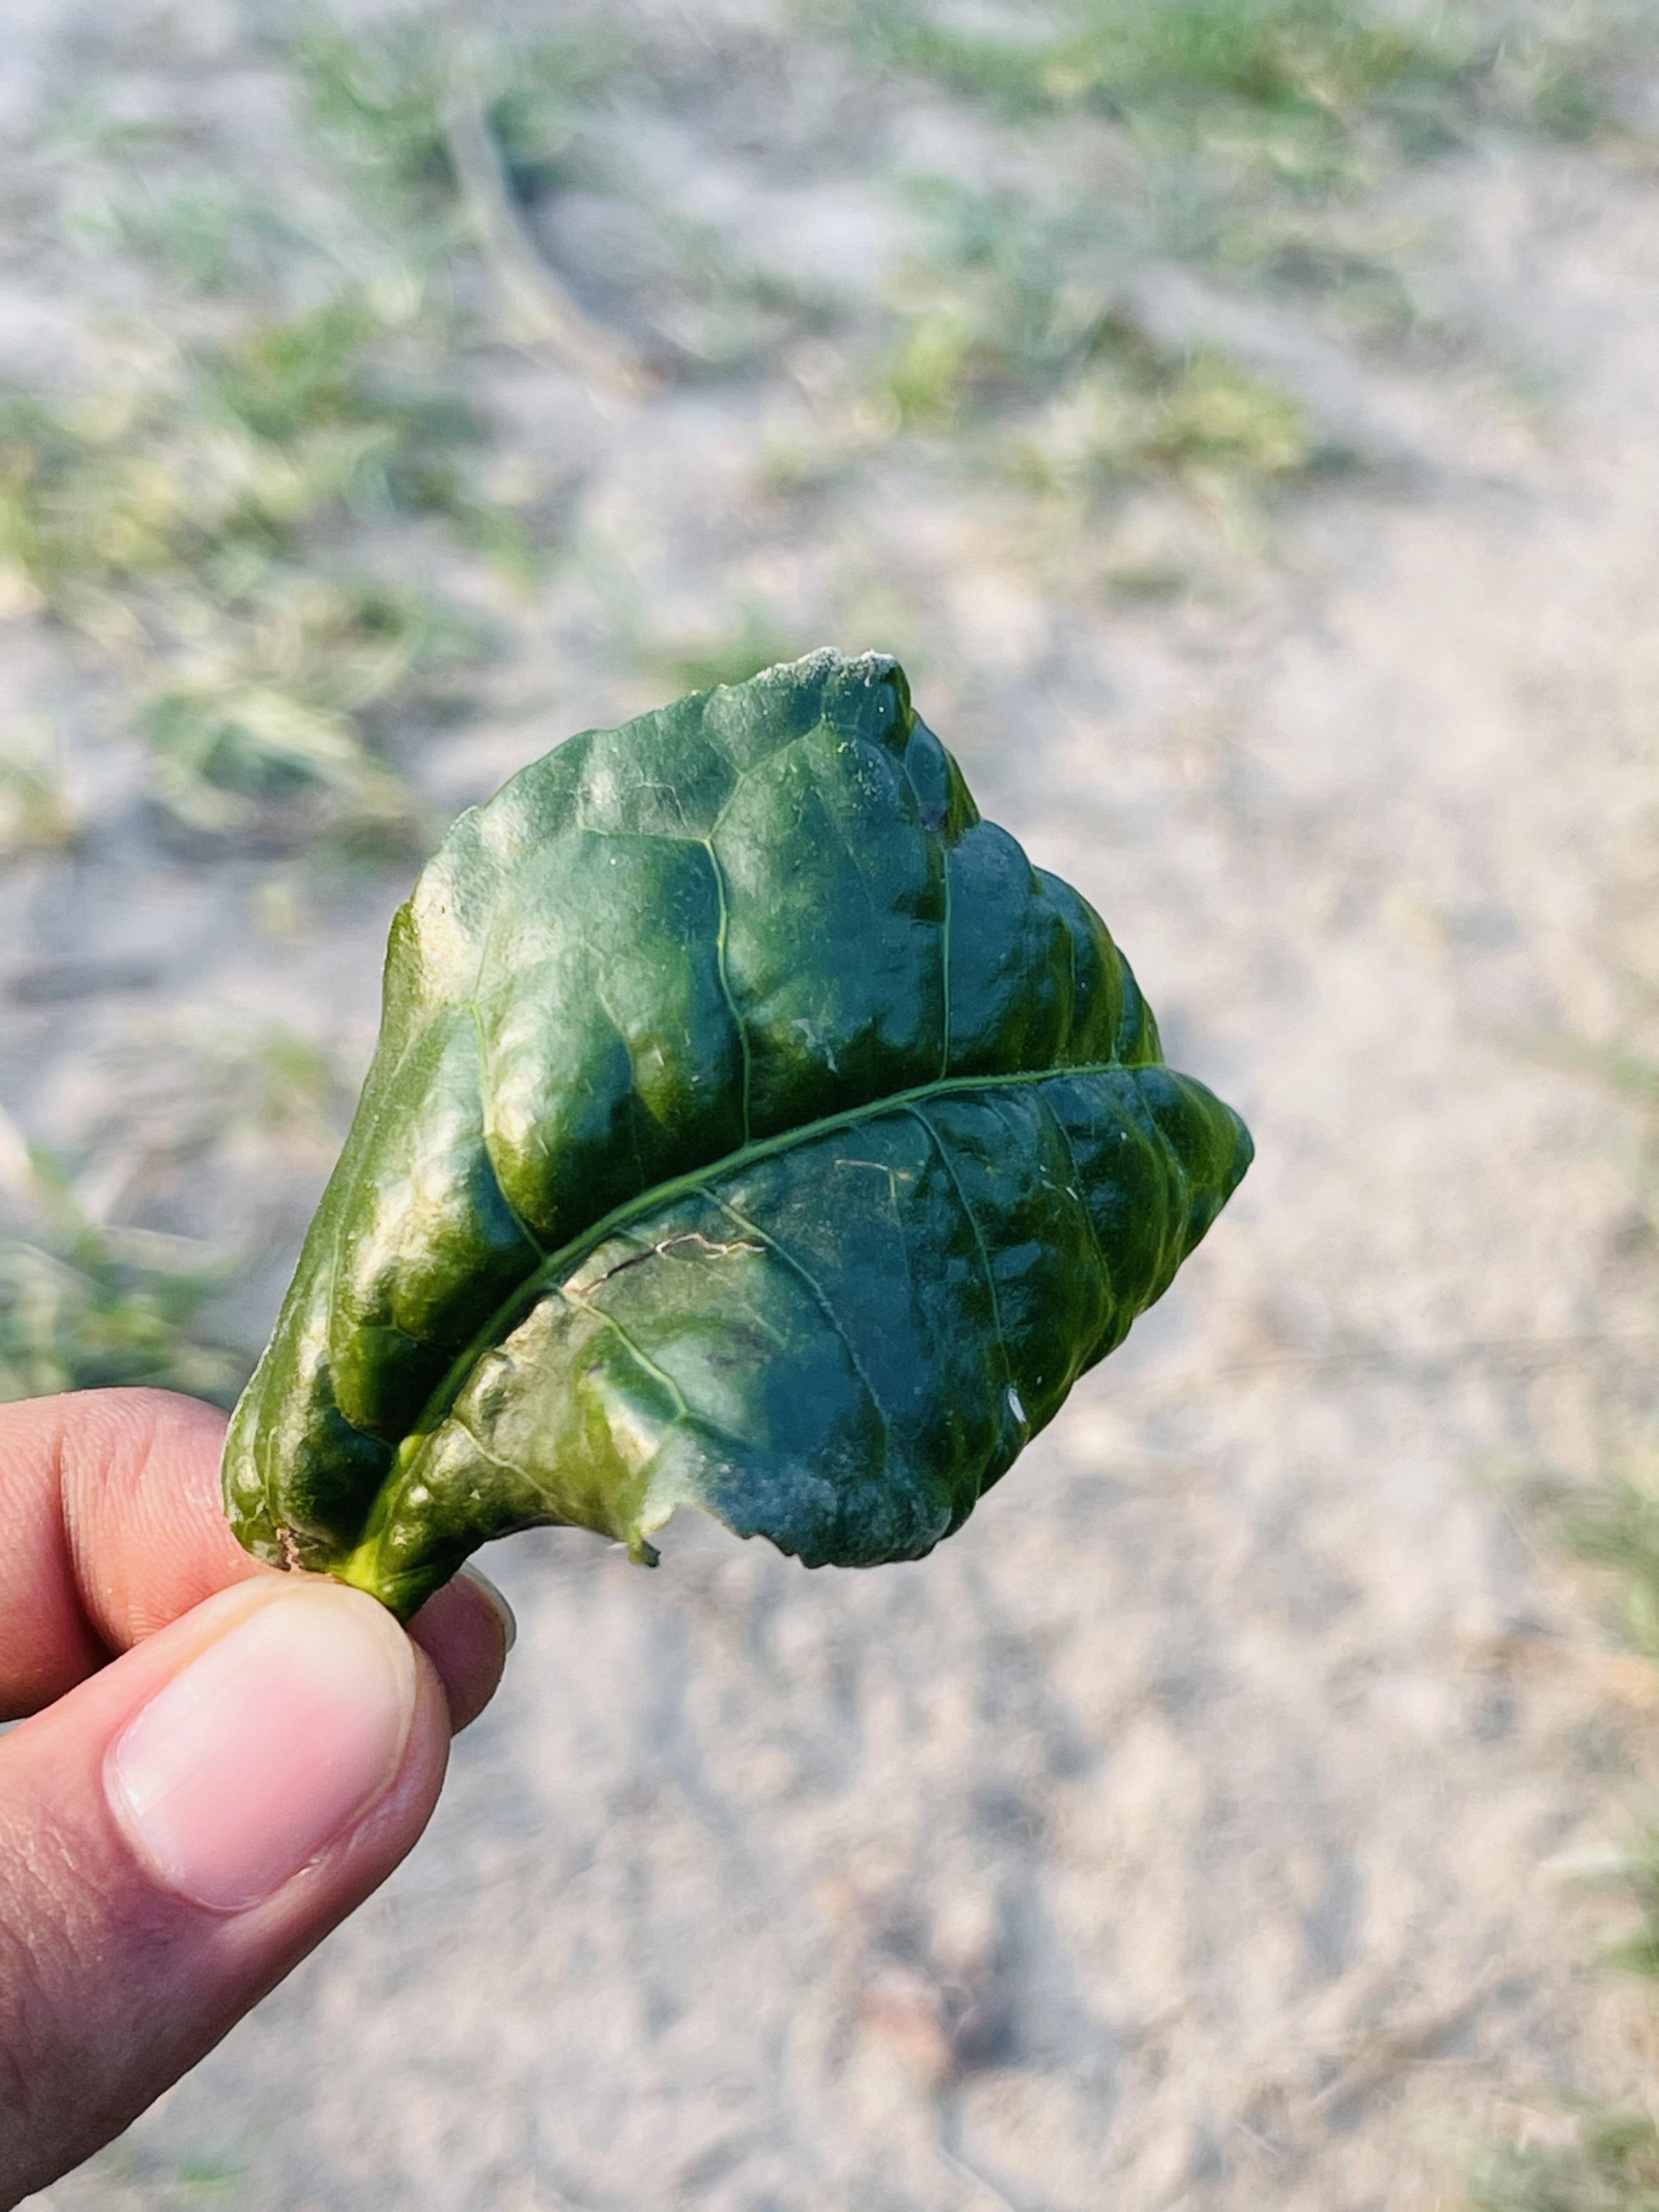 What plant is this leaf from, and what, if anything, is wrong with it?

tea, helopeltis
